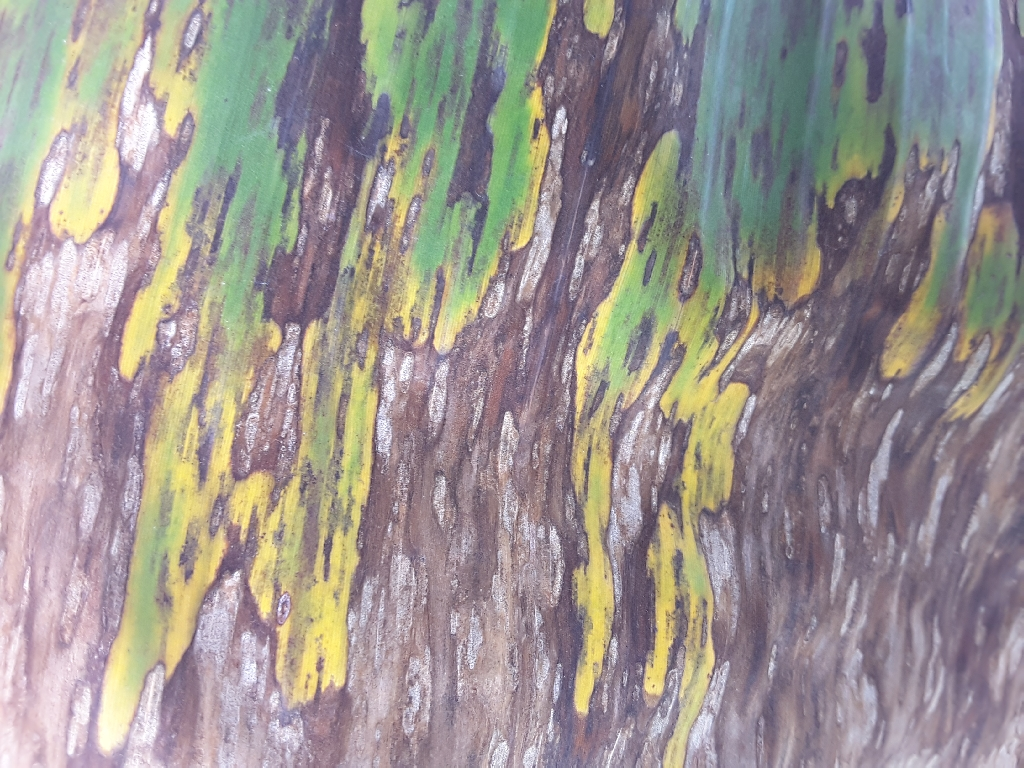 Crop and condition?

banana, black sigatoka
